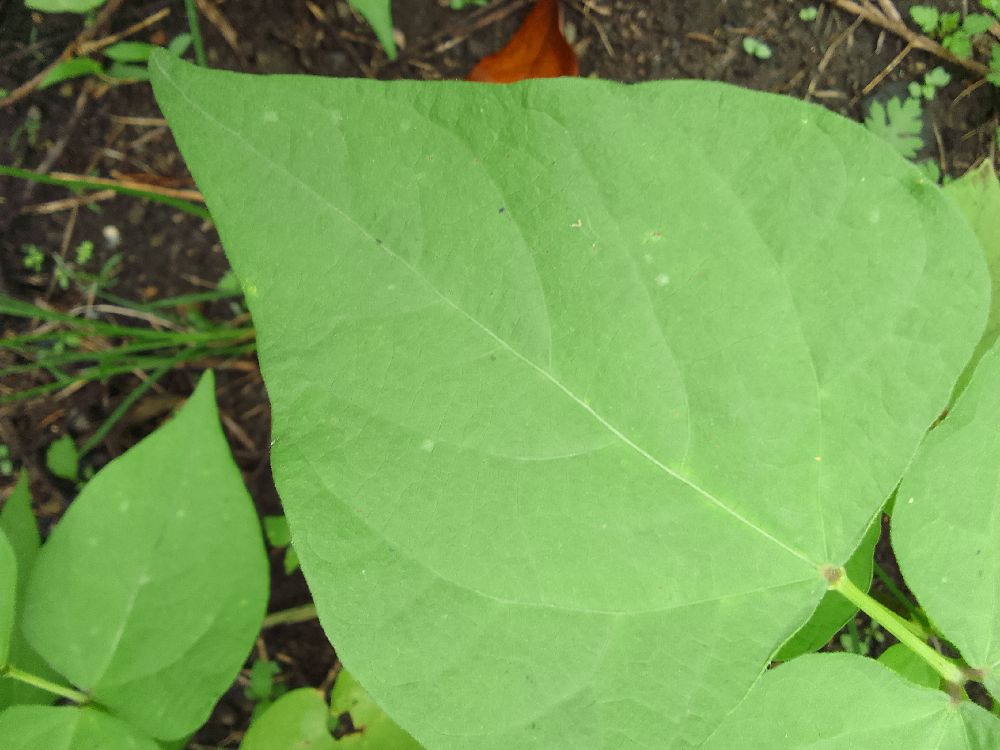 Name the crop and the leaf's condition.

common bean, healthy
